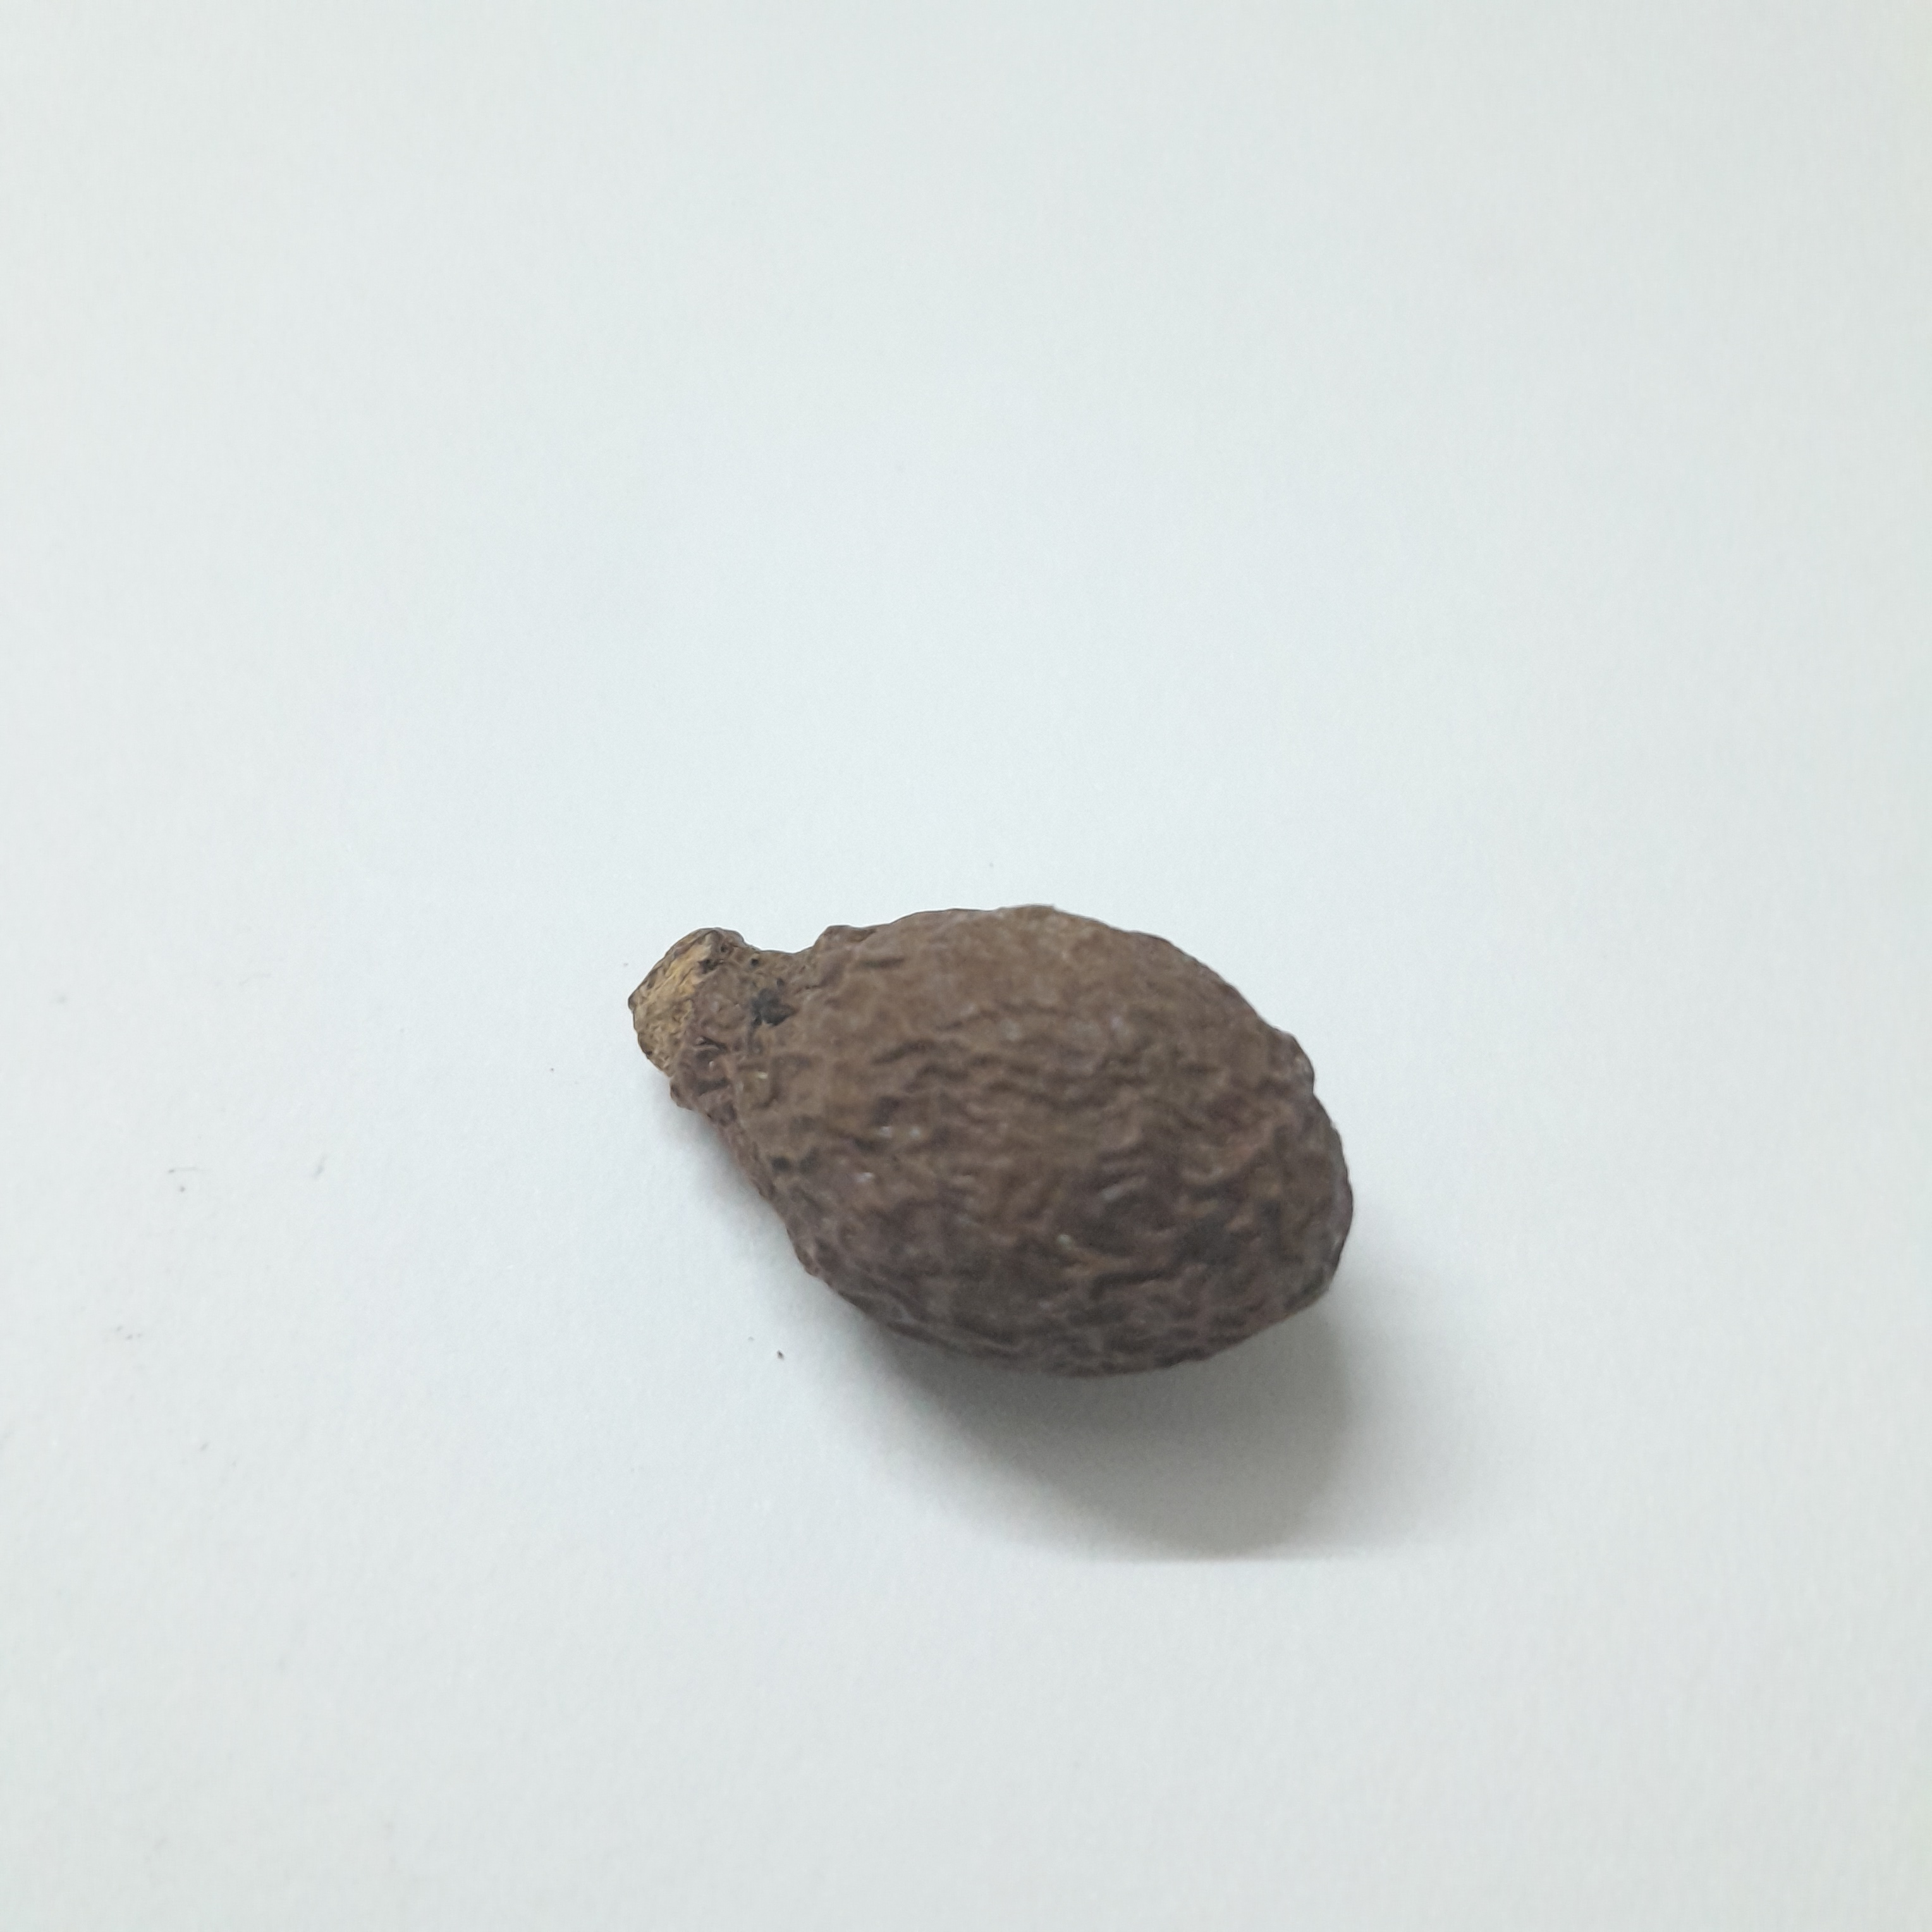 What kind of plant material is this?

niranjanphal
